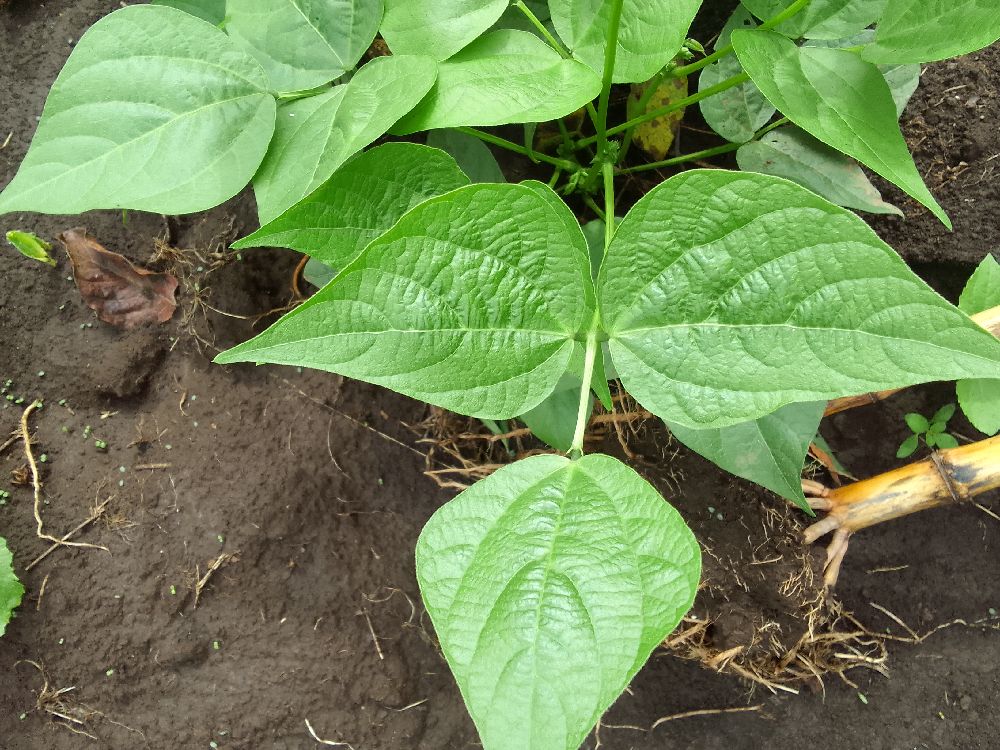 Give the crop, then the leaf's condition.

common bean, healthy
